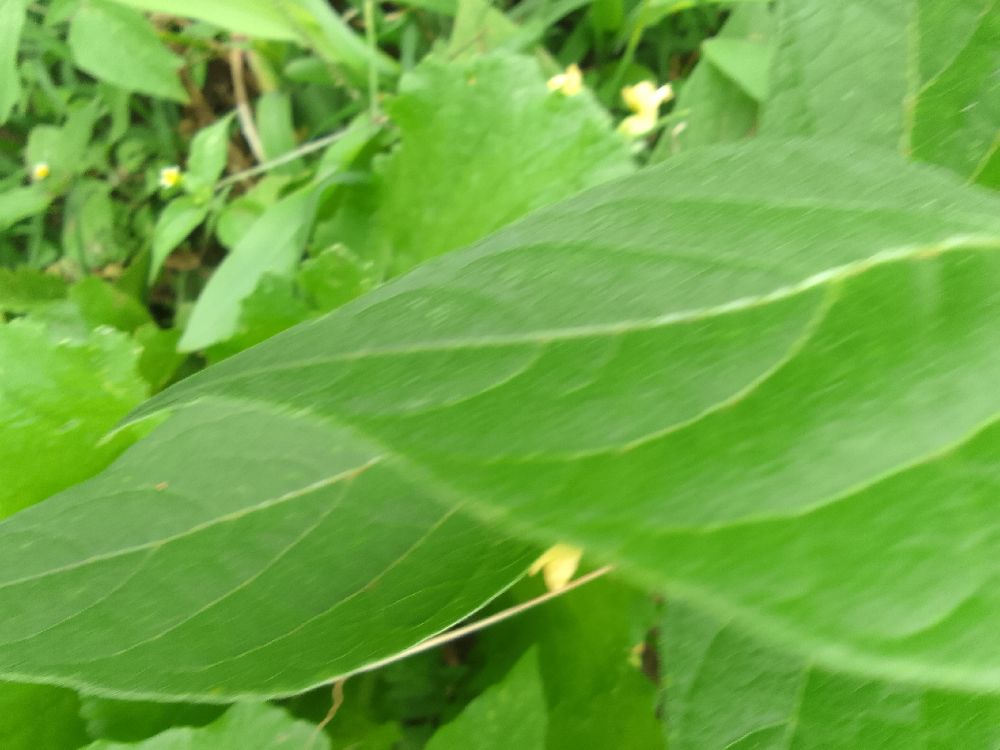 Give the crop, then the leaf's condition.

common bean, healthy
